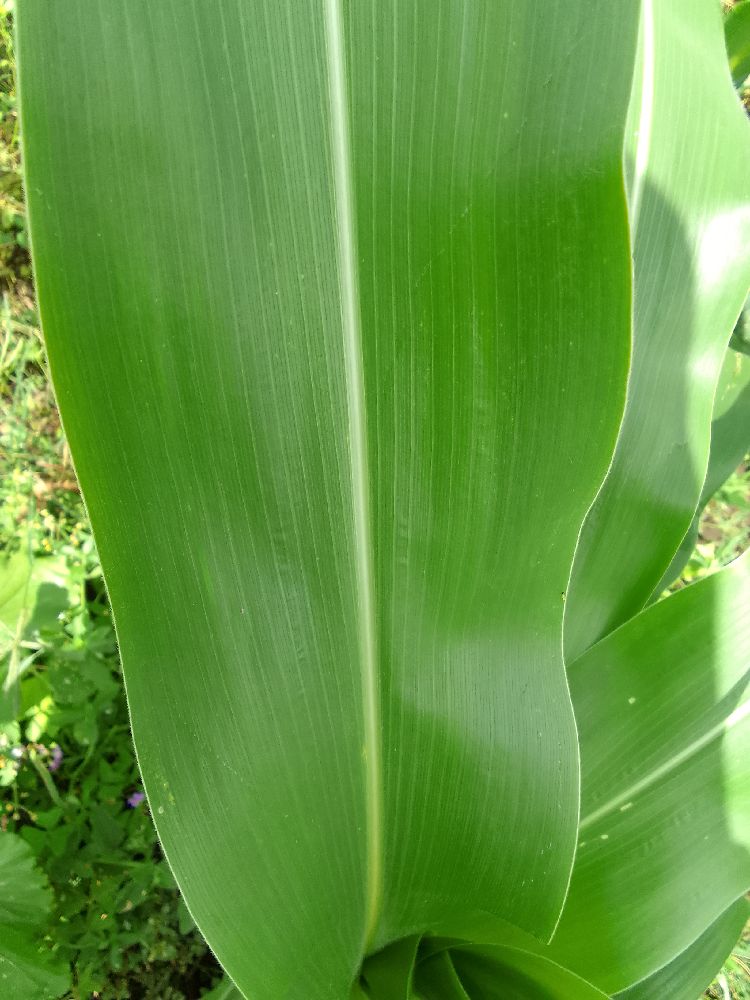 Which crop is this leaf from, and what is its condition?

maize, healthy
